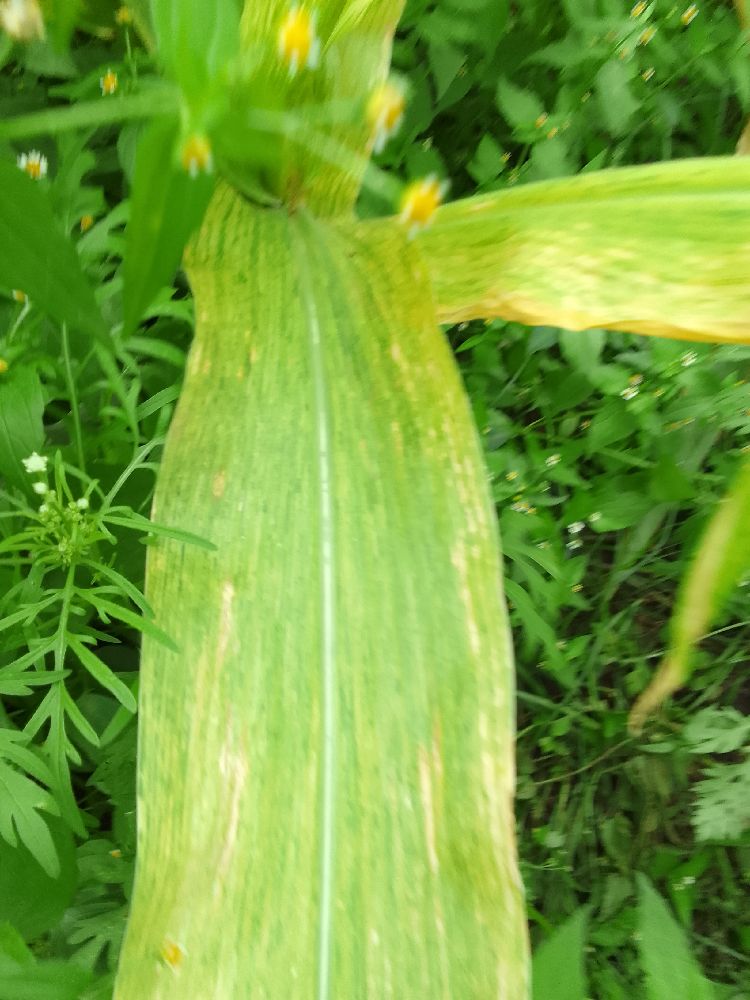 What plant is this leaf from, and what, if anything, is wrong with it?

maize, maize lethal necrosis
